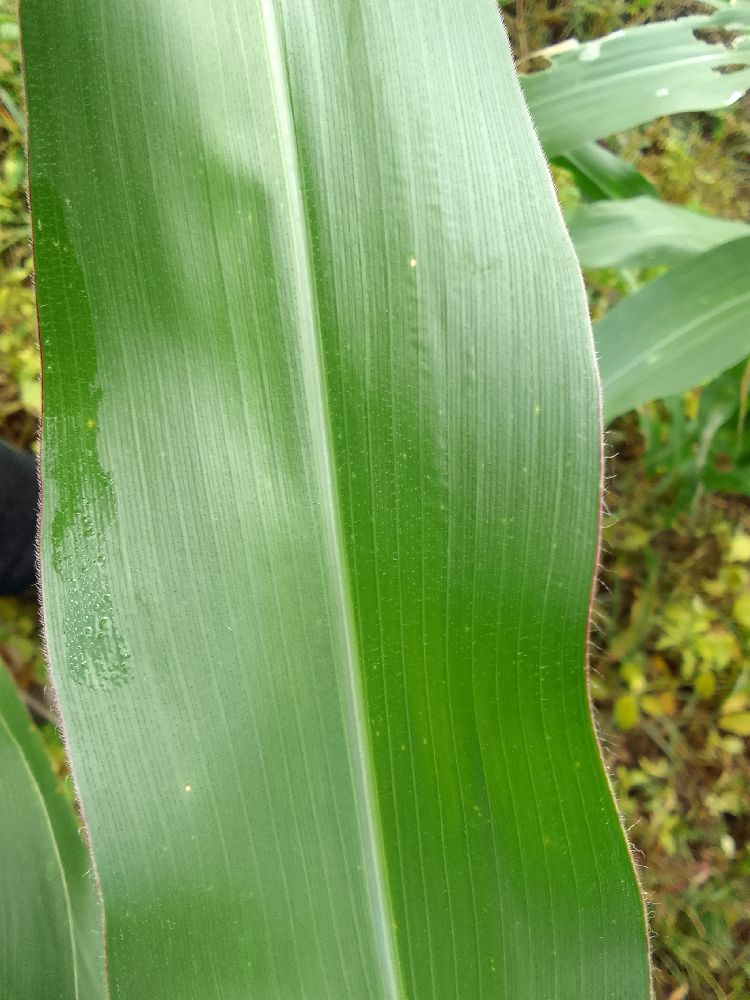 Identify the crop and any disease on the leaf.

maize, healthy
